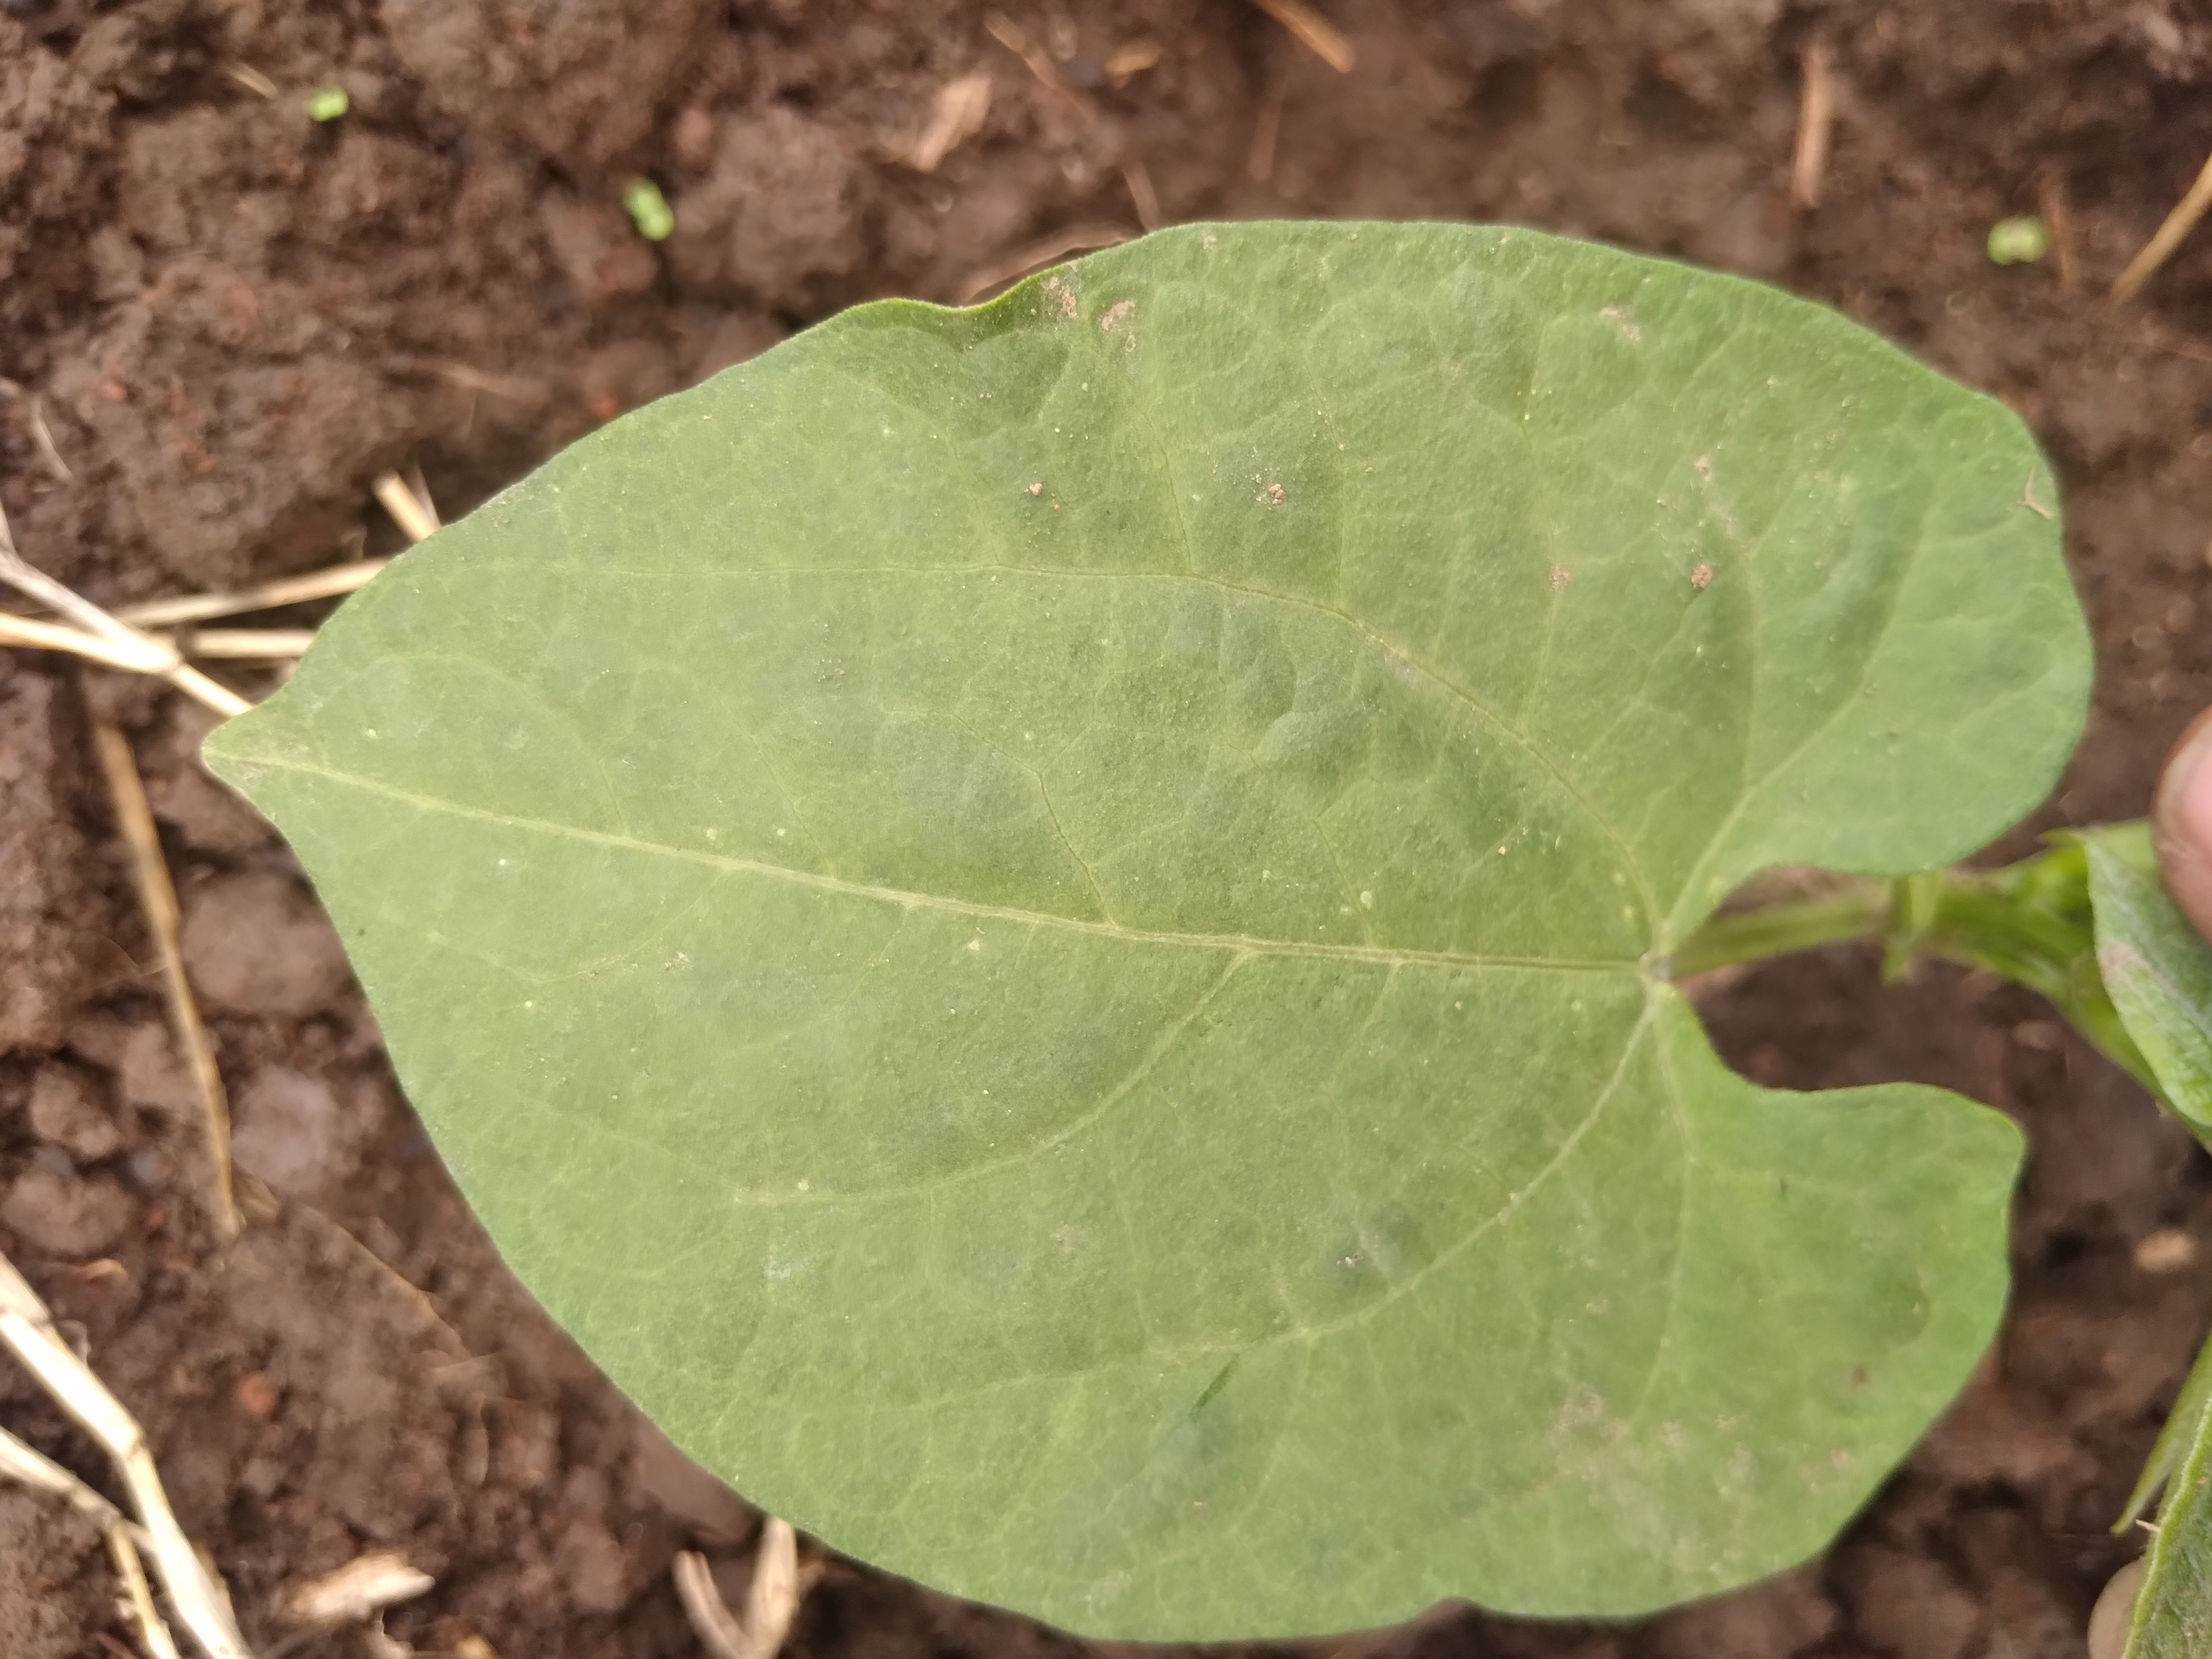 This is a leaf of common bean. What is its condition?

healthy
